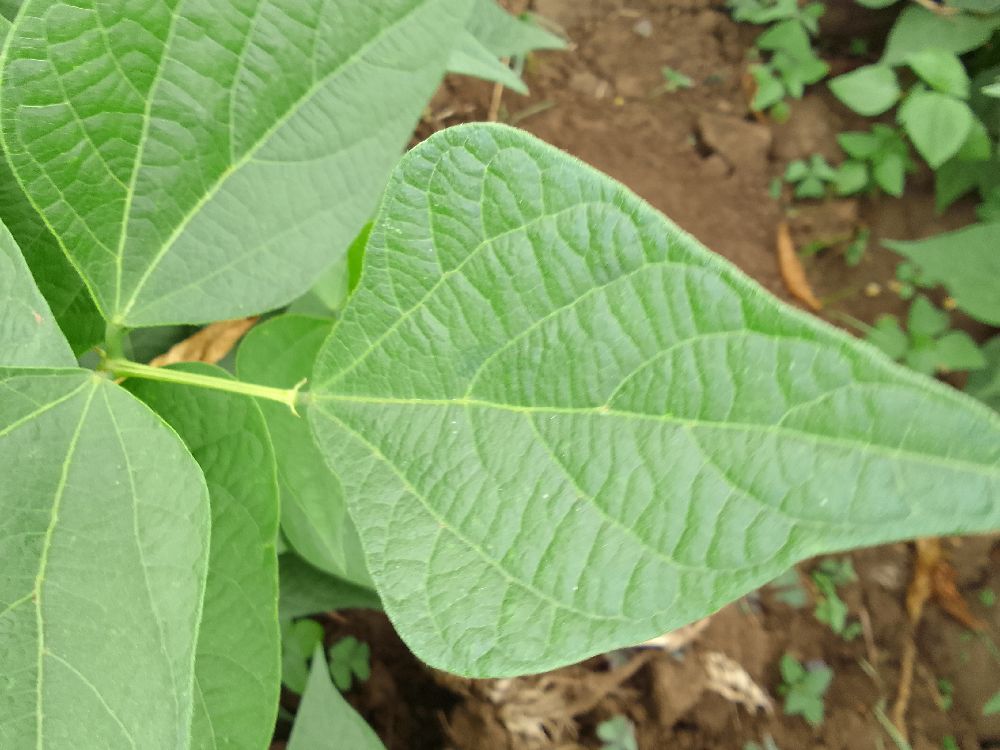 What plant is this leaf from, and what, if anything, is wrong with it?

common bean, healthy
